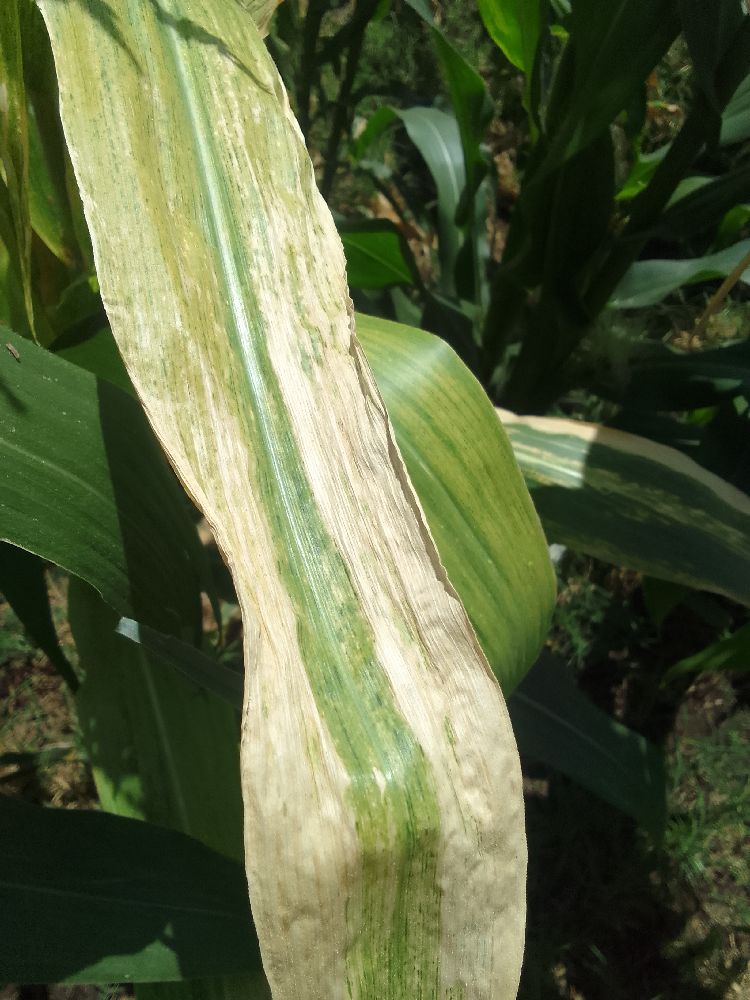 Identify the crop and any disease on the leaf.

maize, maize lethal necrosis
